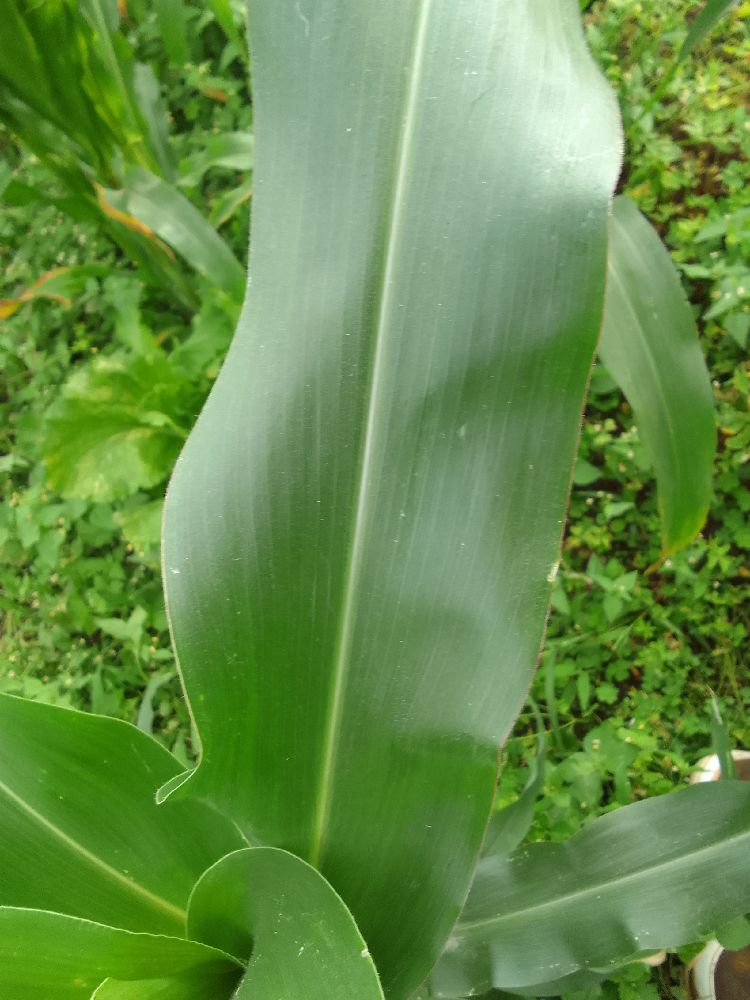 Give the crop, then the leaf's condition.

maize, healthy
